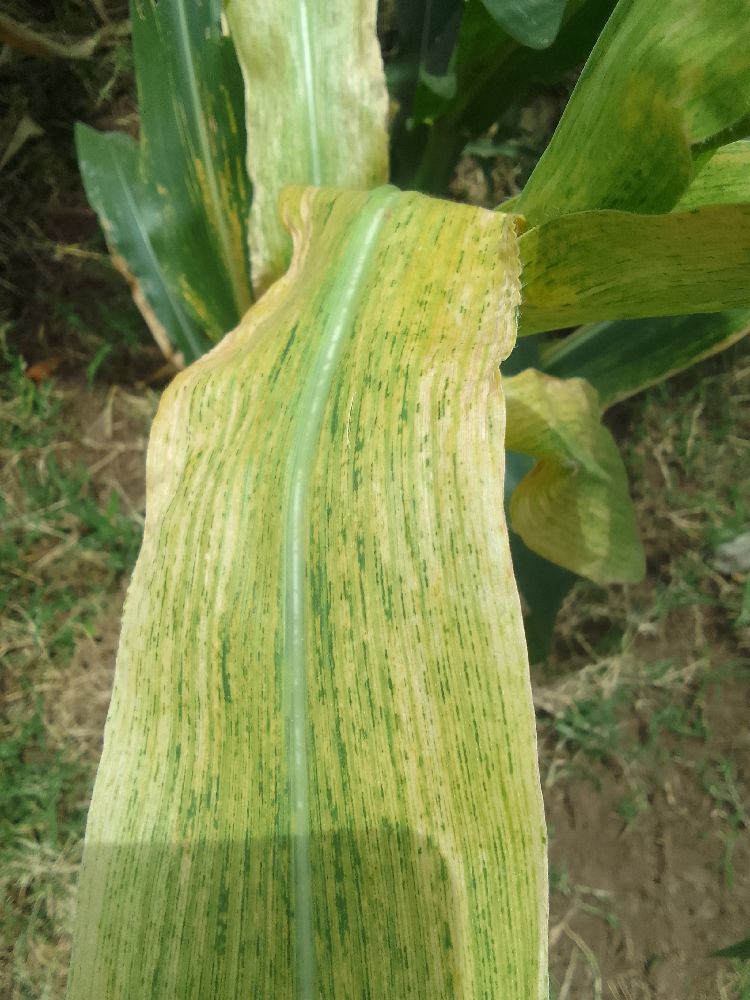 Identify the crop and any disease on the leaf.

maize, maize lethal necrosis
